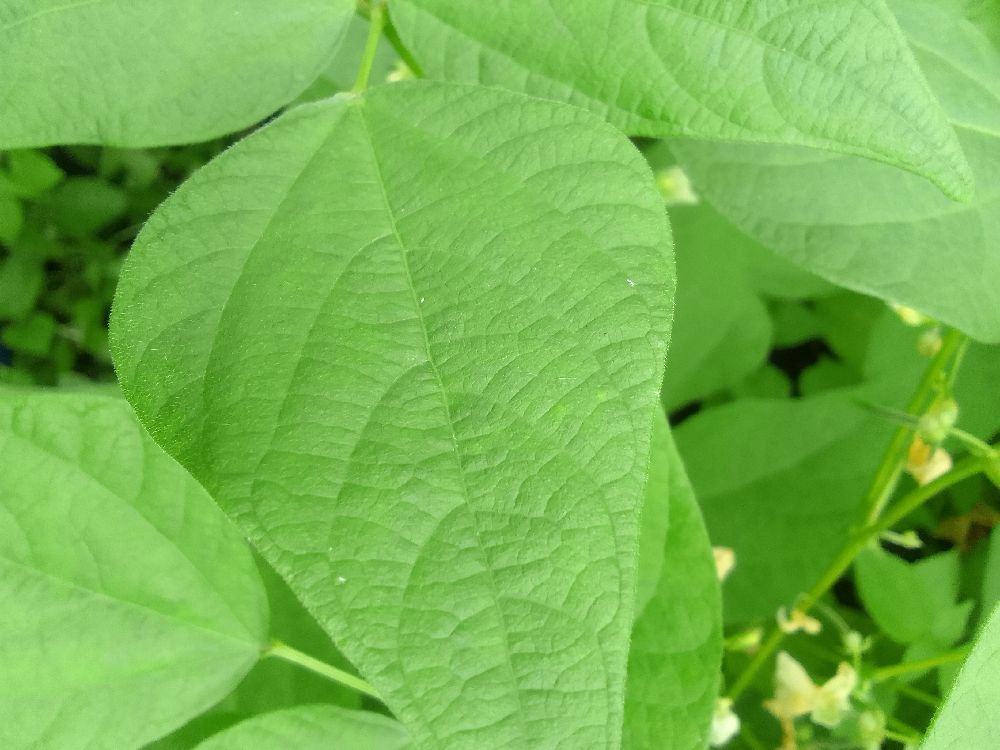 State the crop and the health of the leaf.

common bean, healthy
